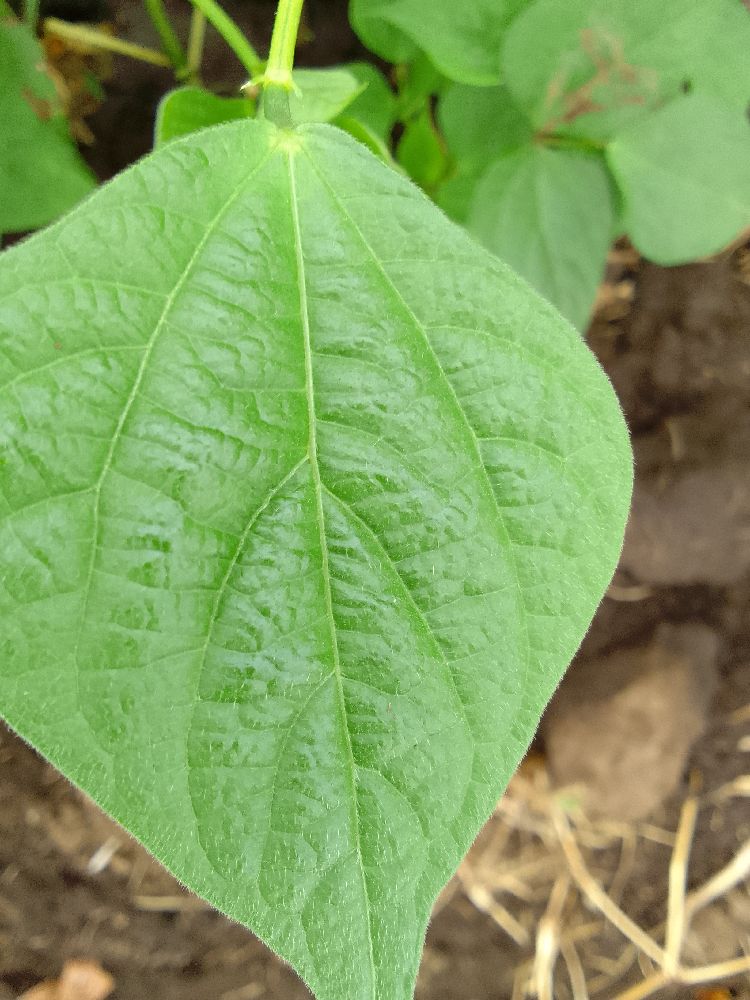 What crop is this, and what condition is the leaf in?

common bean, healthy
